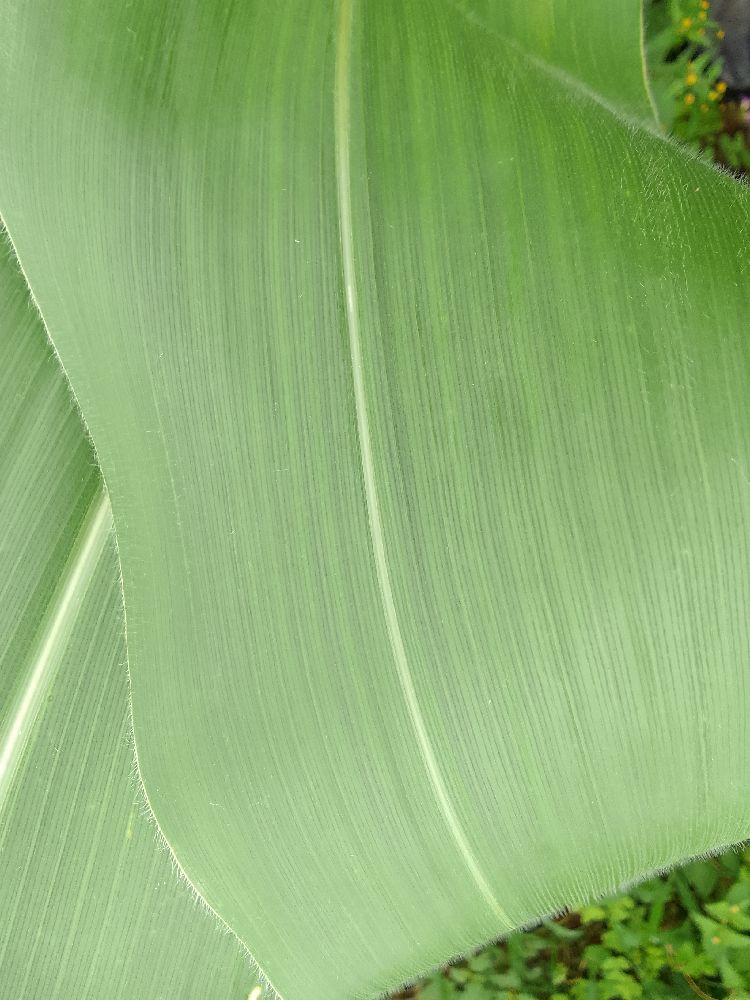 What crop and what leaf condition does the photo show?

maize, healthy
